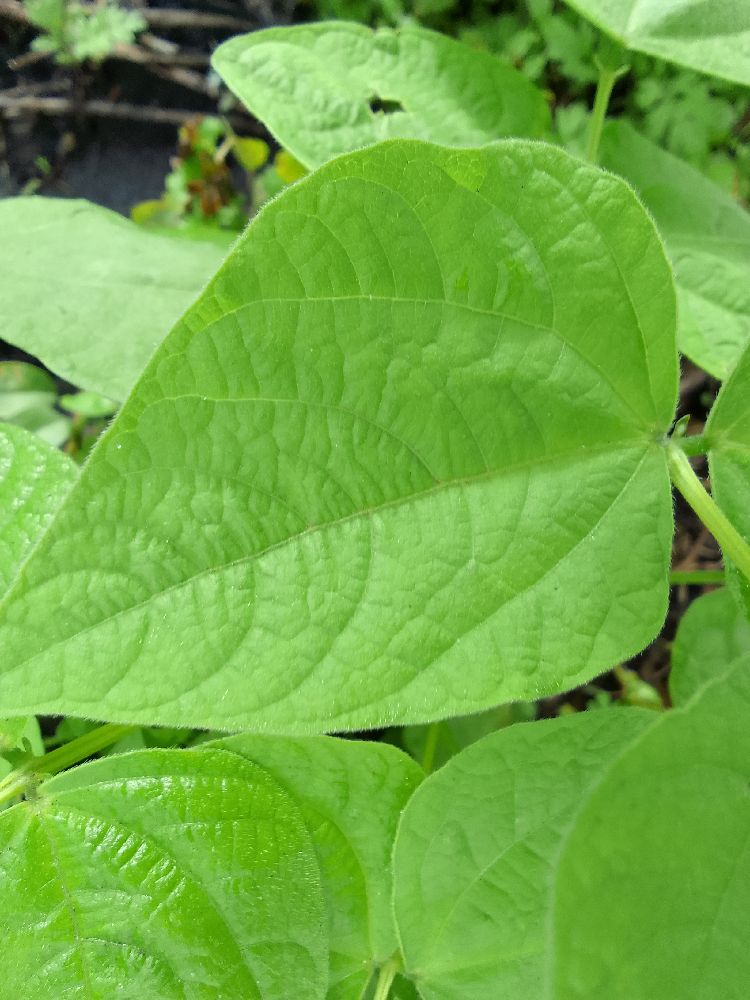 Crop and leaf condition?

common bean, healthy
